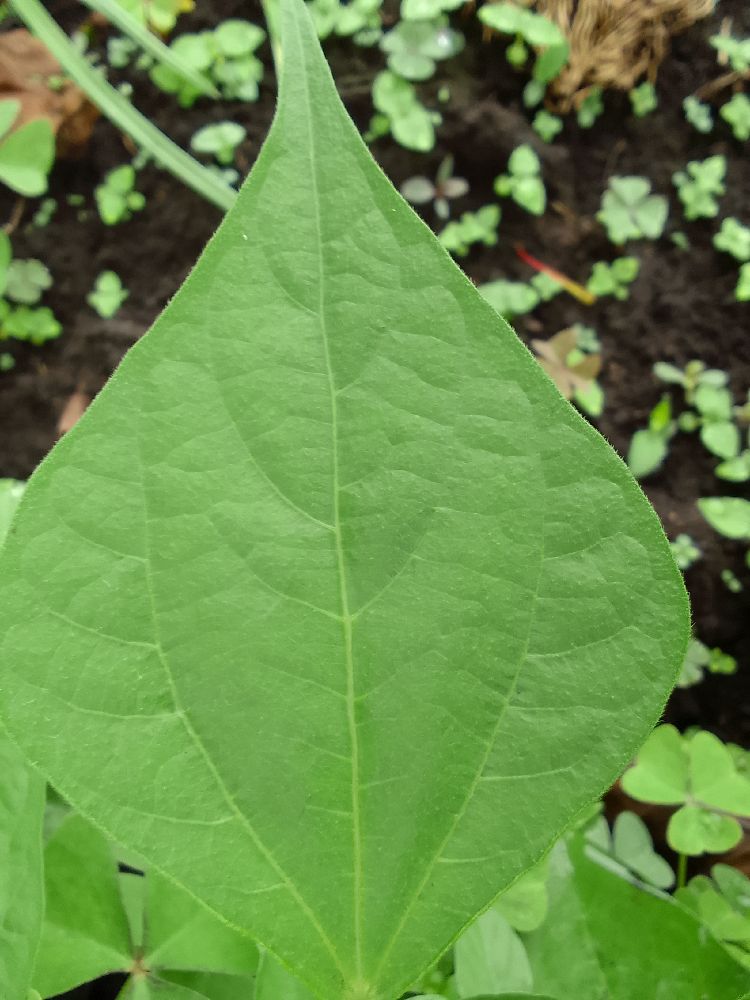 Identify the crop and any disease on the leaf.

common bean, healthy
